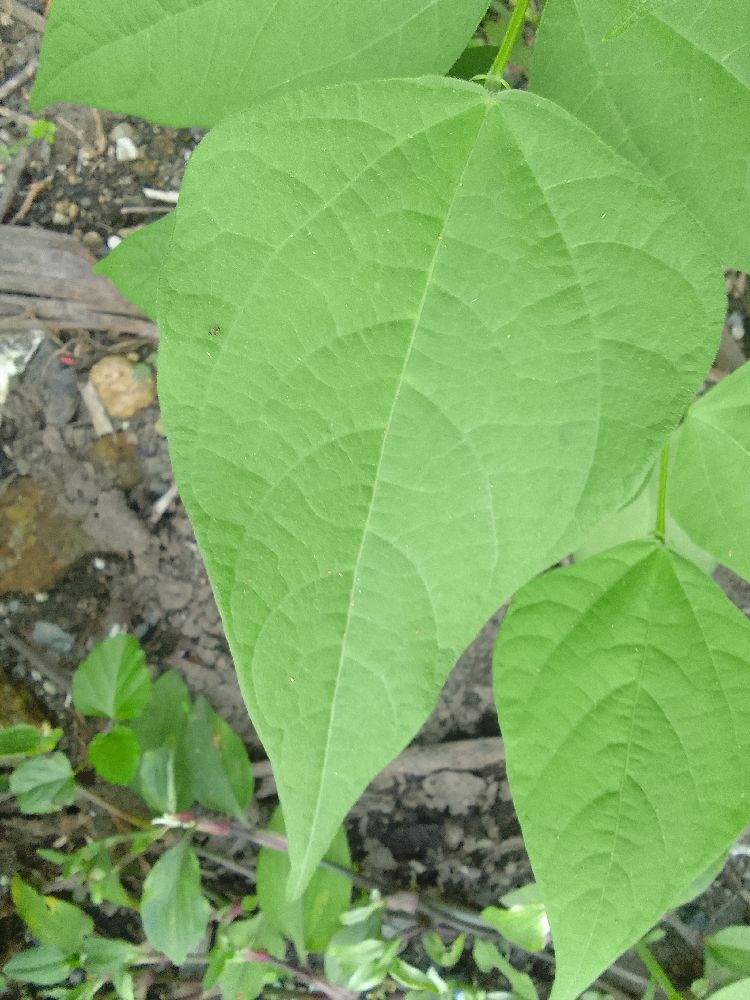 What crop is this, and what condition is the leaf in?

common bean, healthy
